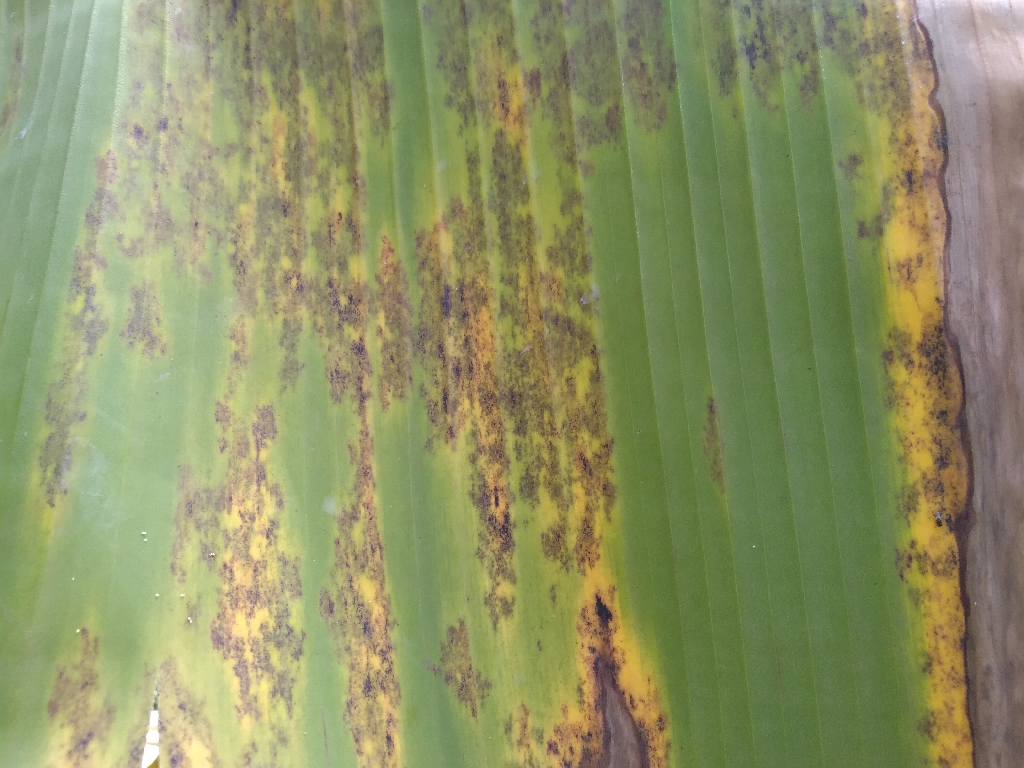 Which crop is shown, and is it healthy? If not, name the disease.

banana, black sigatoka
